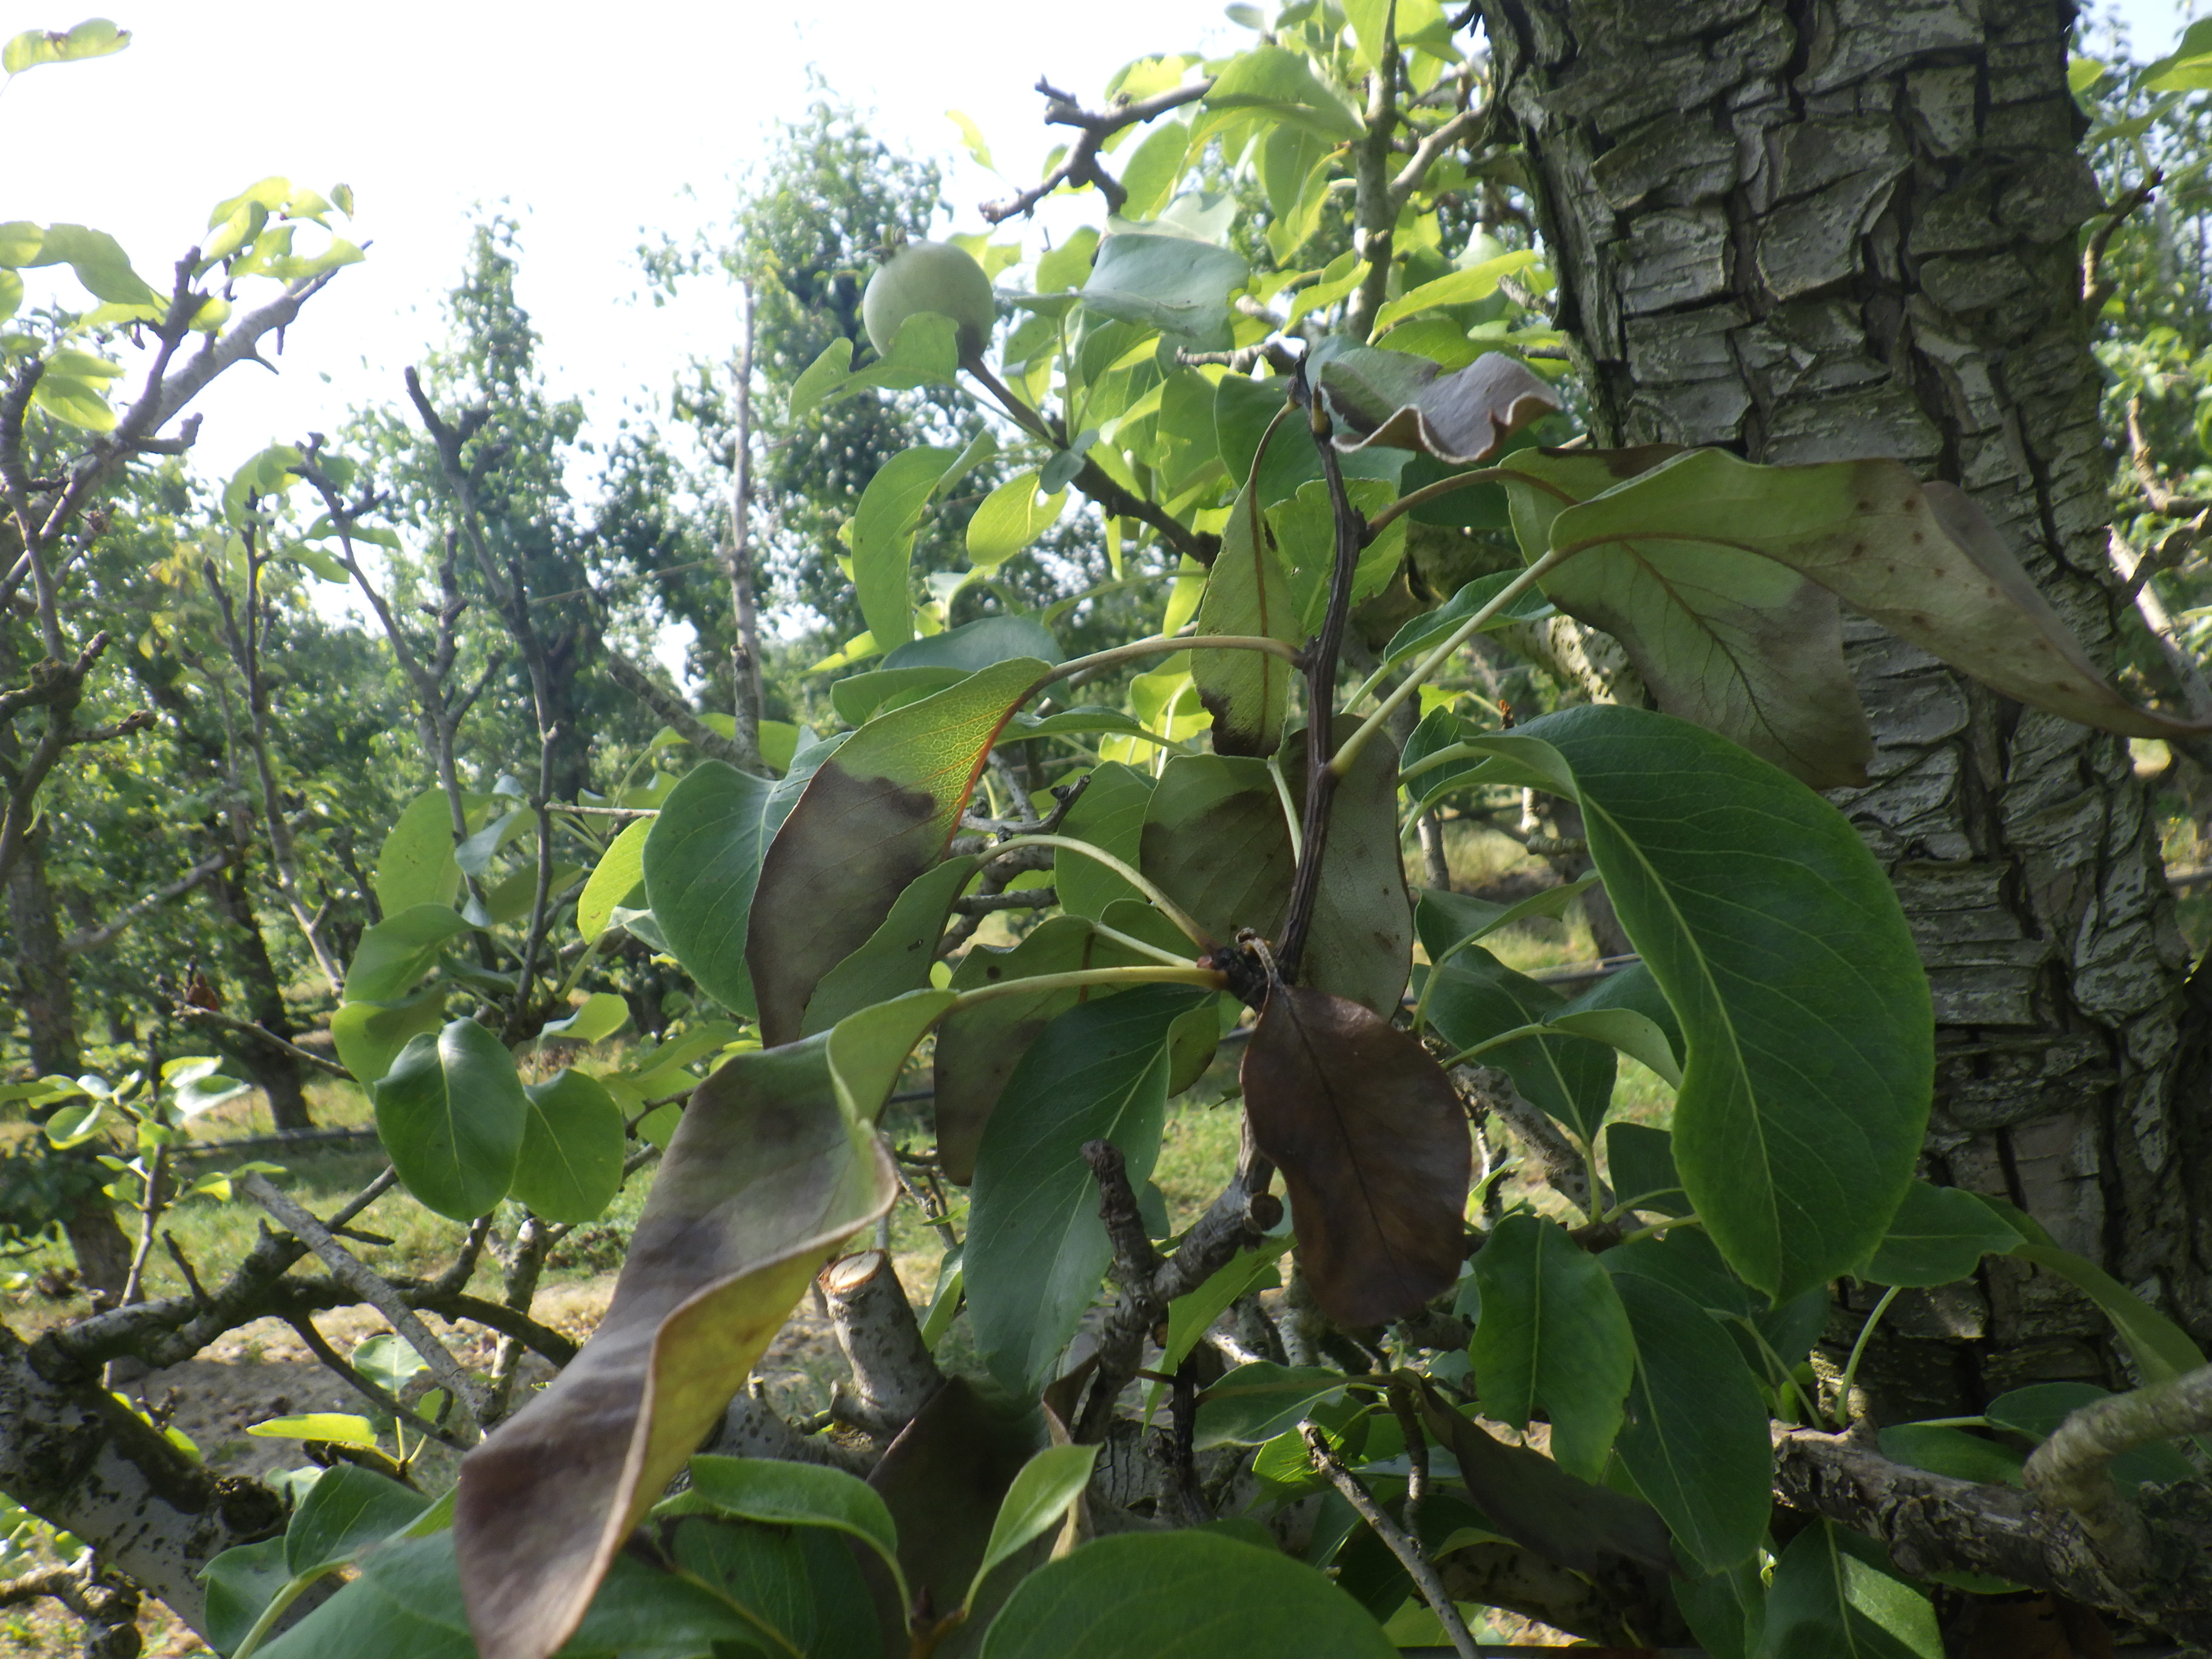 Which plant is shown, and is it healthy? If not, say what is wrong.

pear, fire blight, mechanical damage
